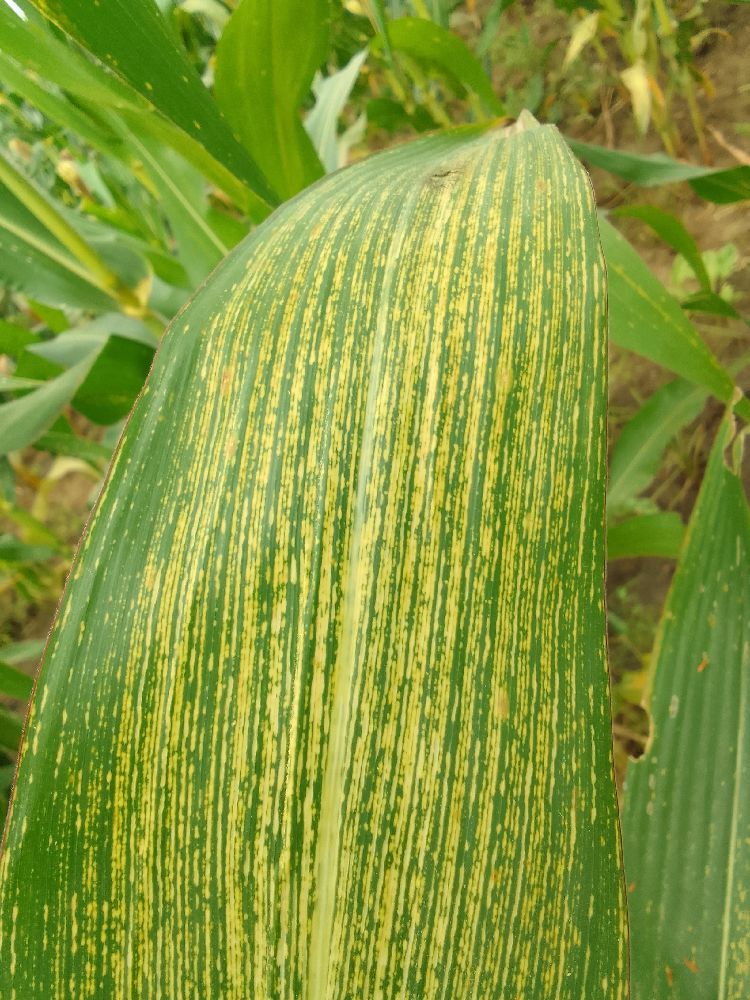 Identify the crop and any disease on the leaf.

maize, maize streak virus
